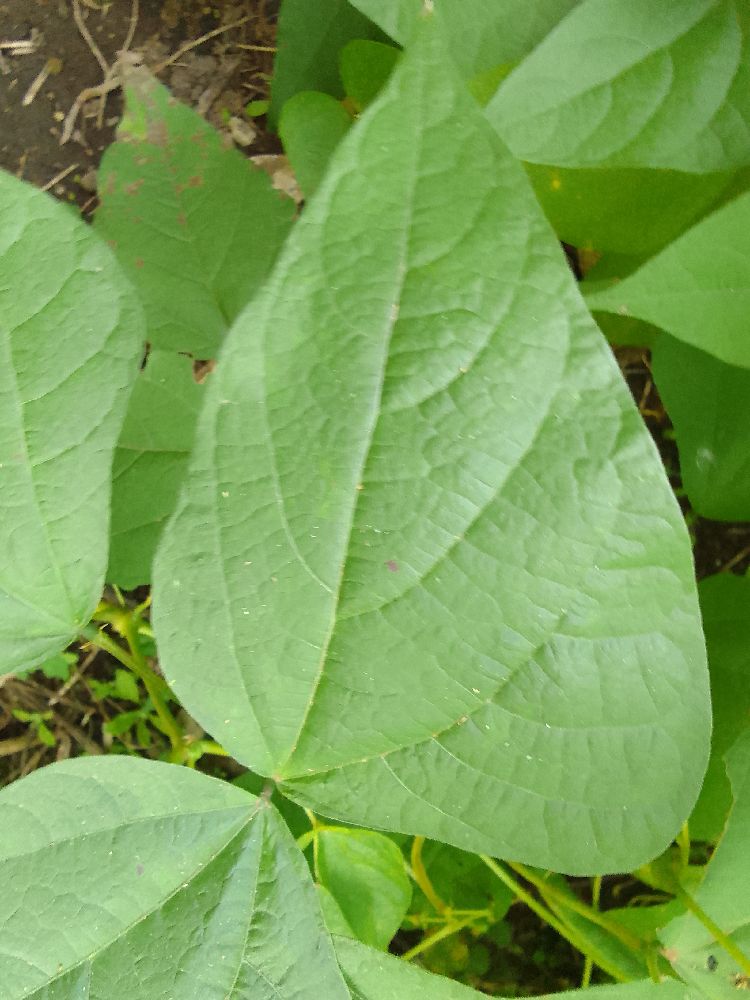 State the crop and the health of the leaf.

common bean, healthy
